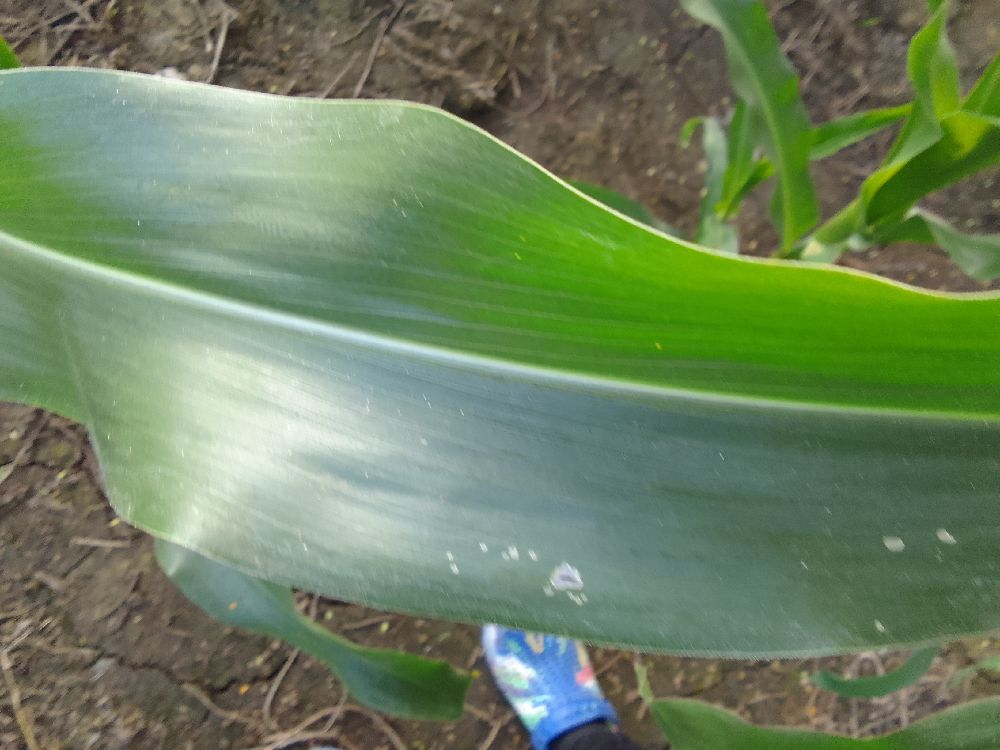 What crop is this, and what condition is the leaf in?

maize, healthy
